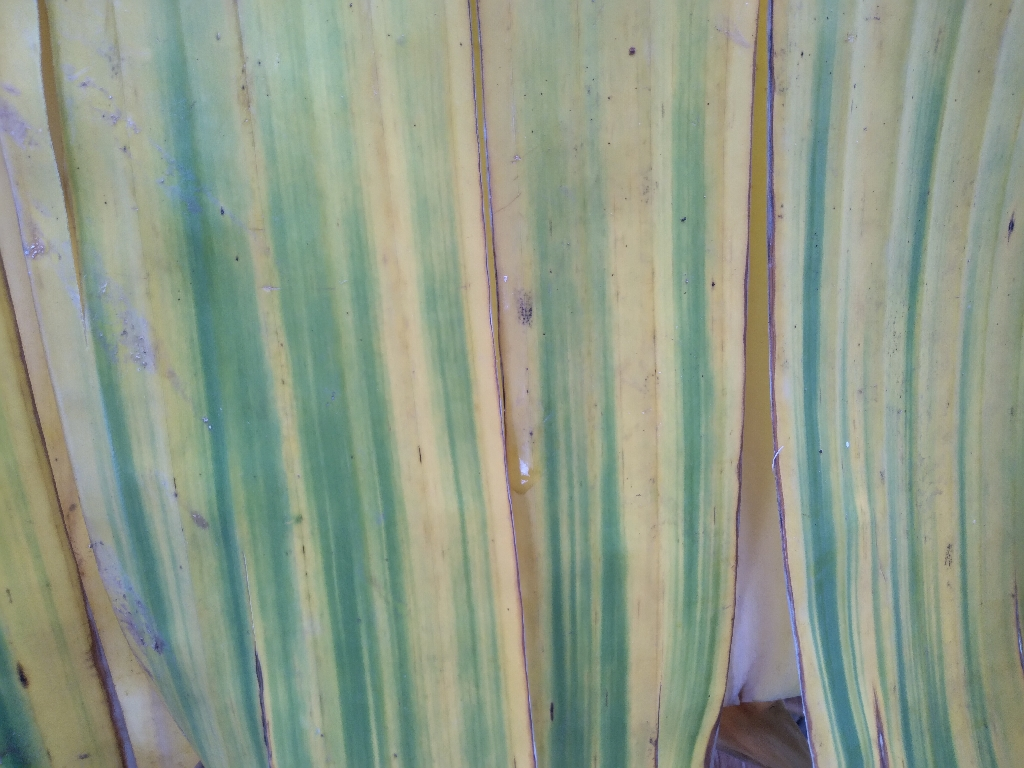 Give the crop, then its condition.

banana, fusarium wilt race 1
